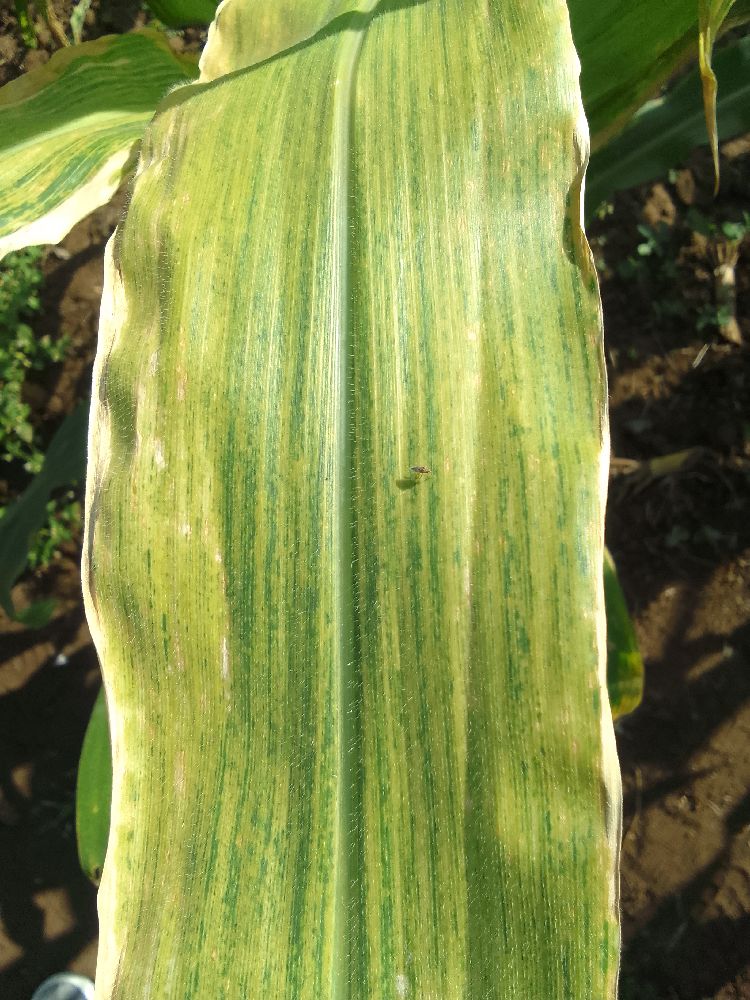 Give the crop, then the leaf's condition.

maize, maize lethal necrosis
